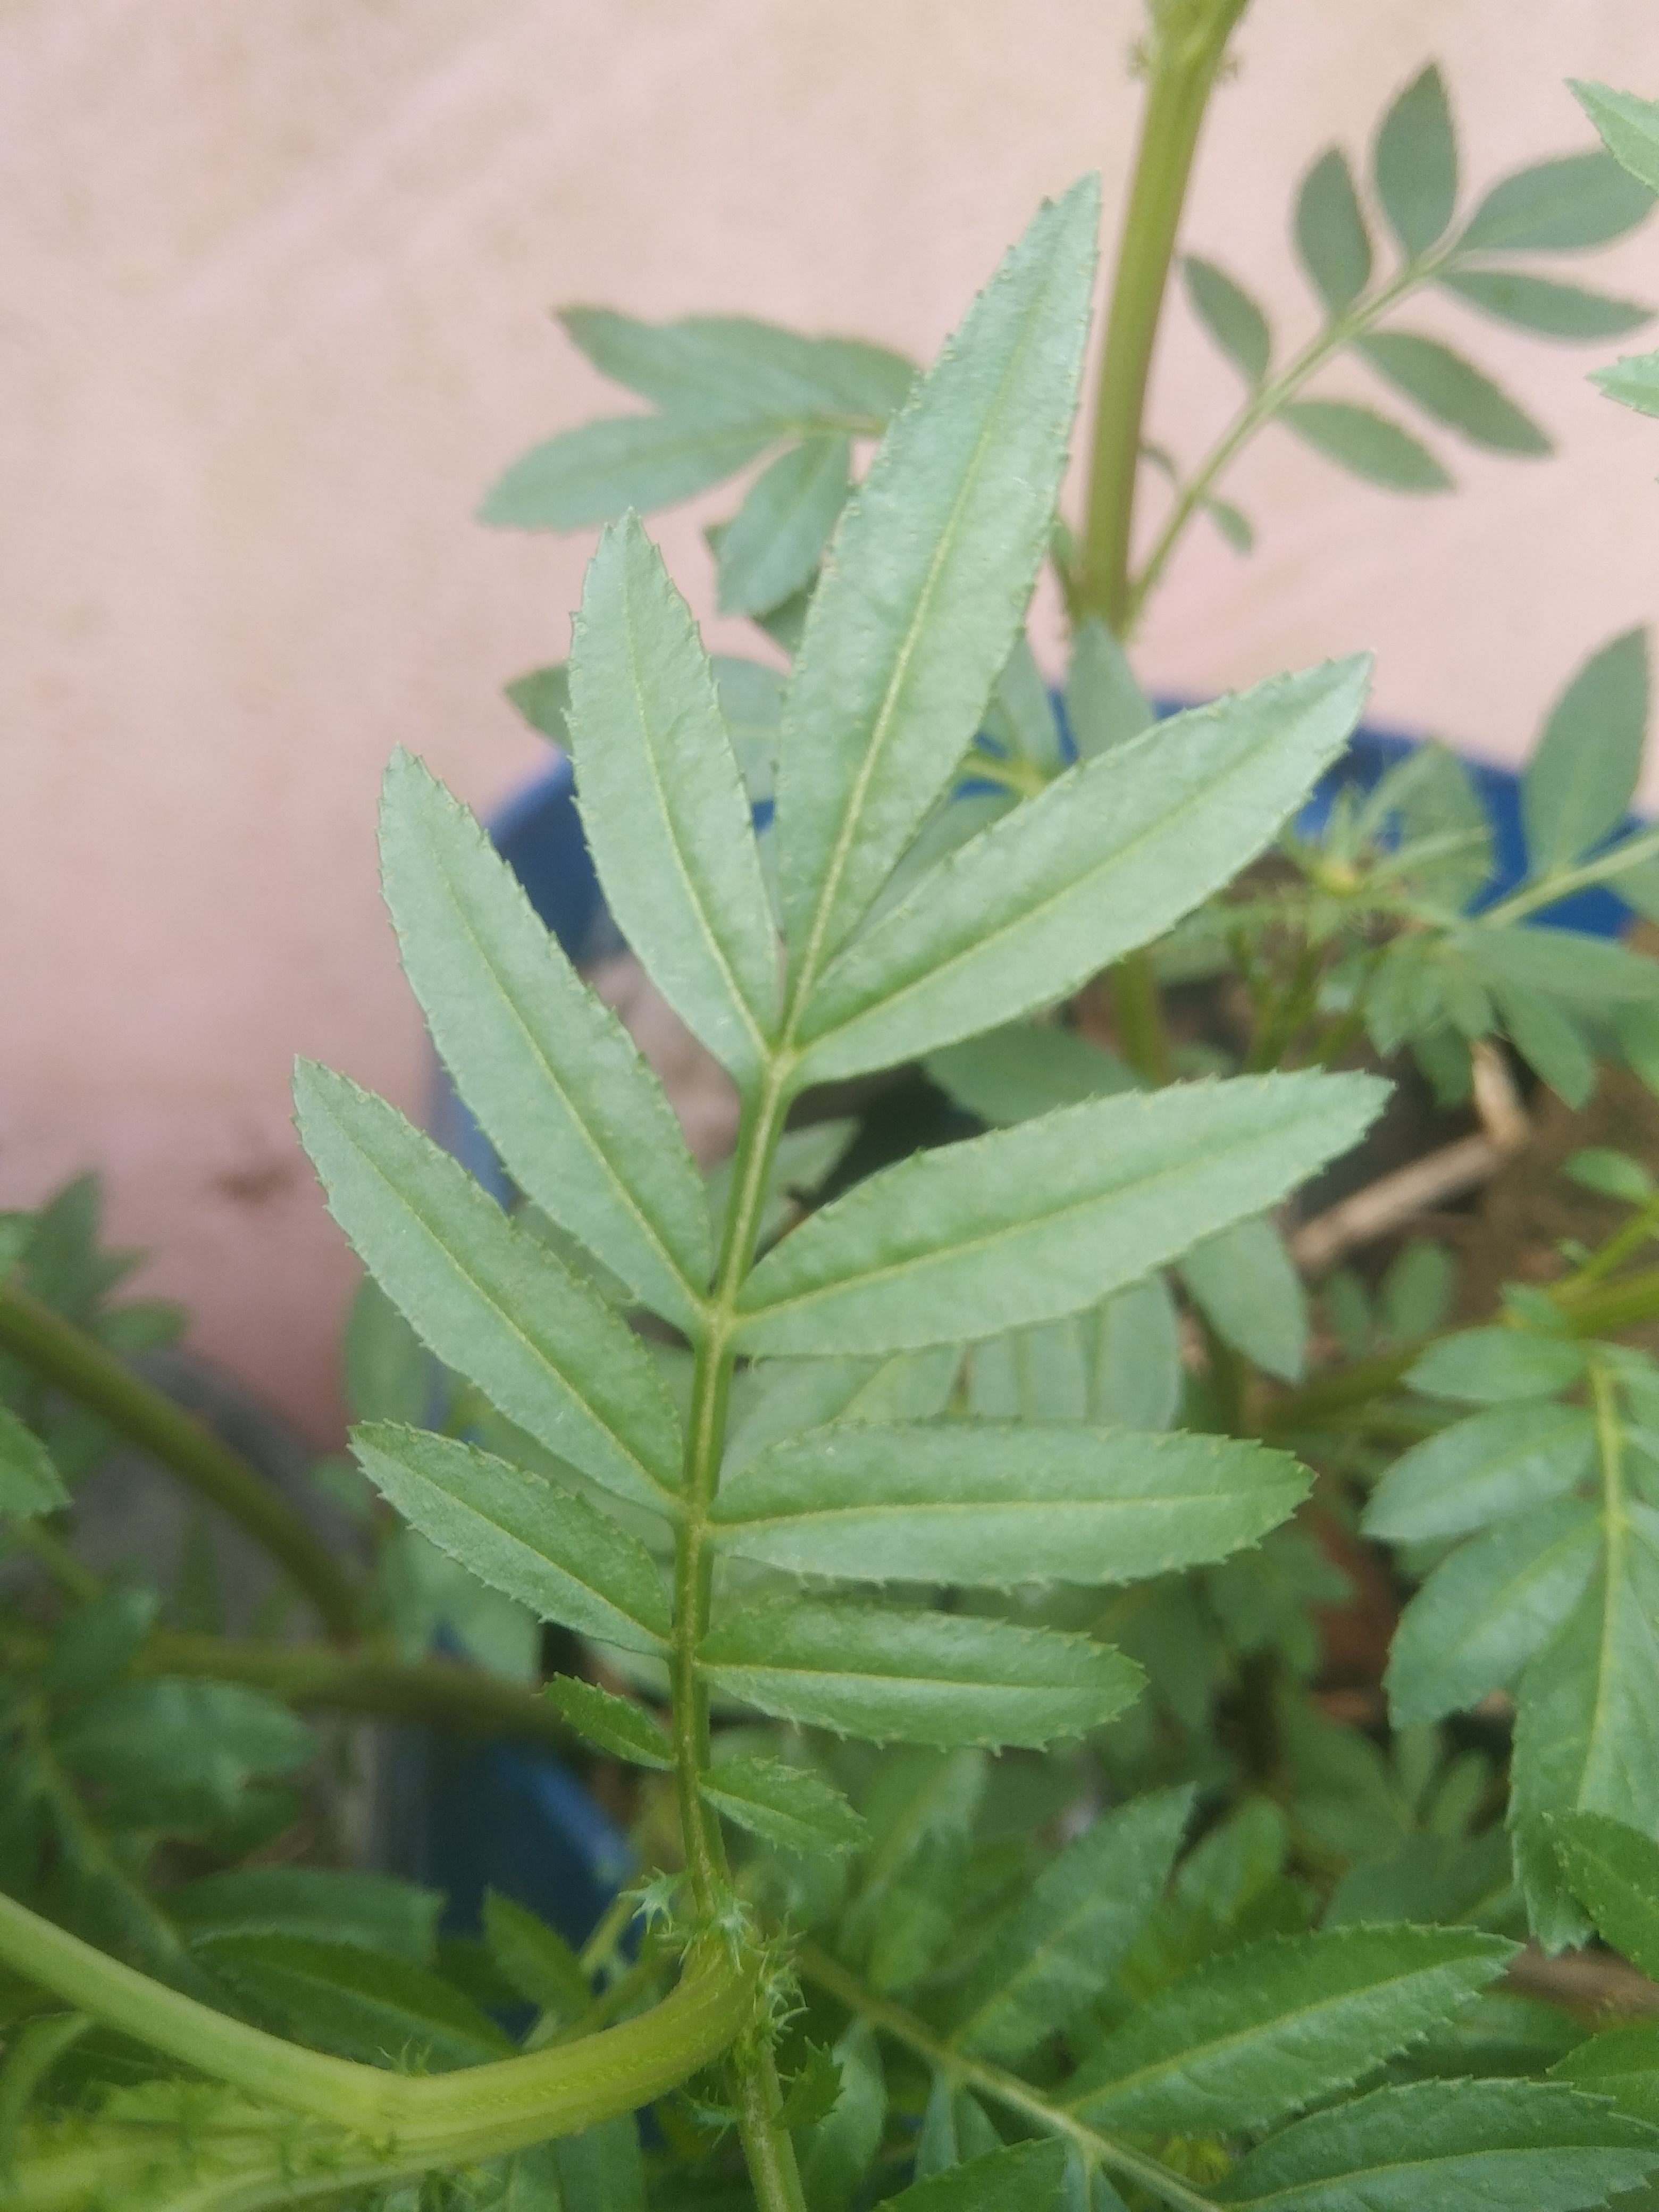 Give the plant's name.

marigold
